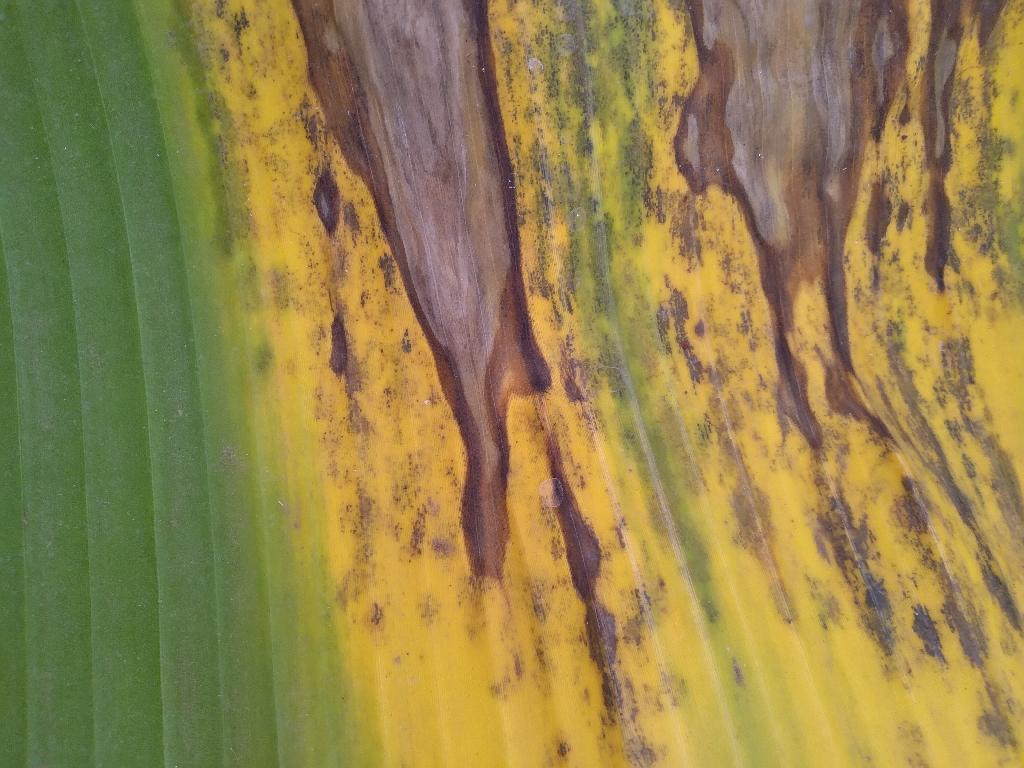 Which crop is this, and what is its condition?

banana, black sigatoka
